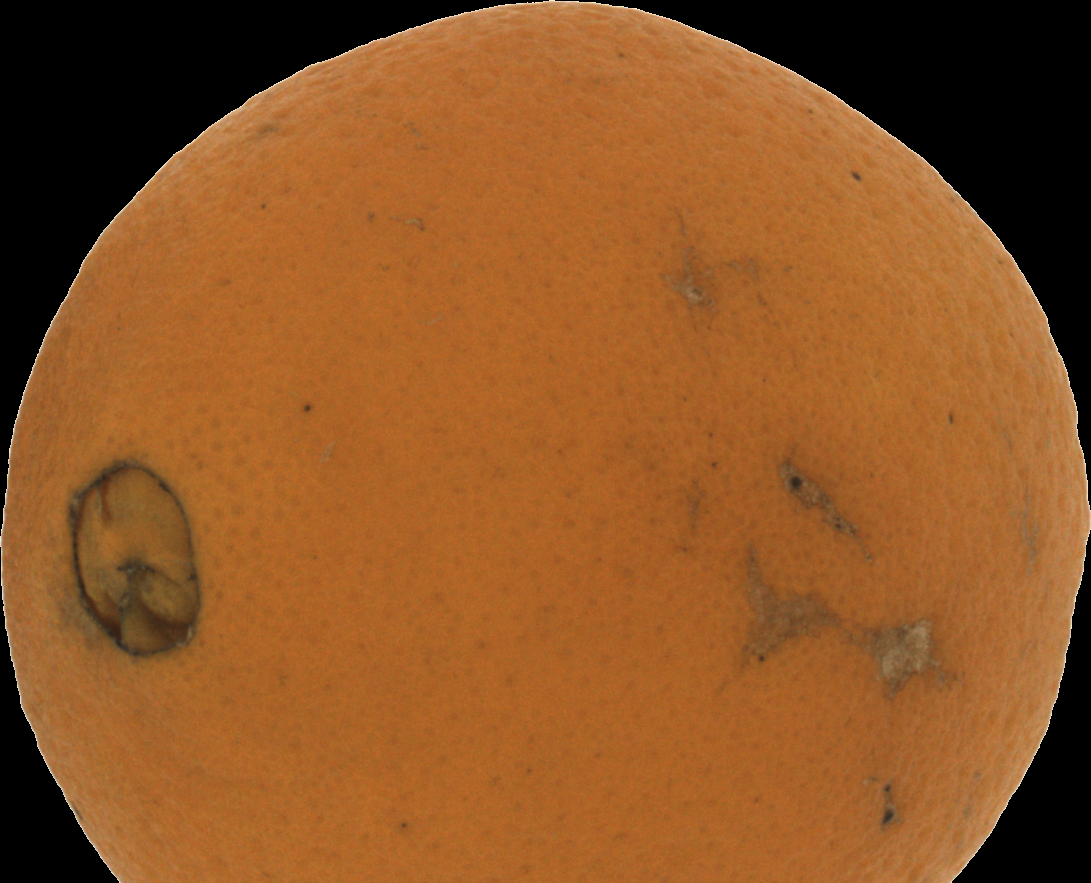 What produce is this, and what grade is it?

orange, bad
